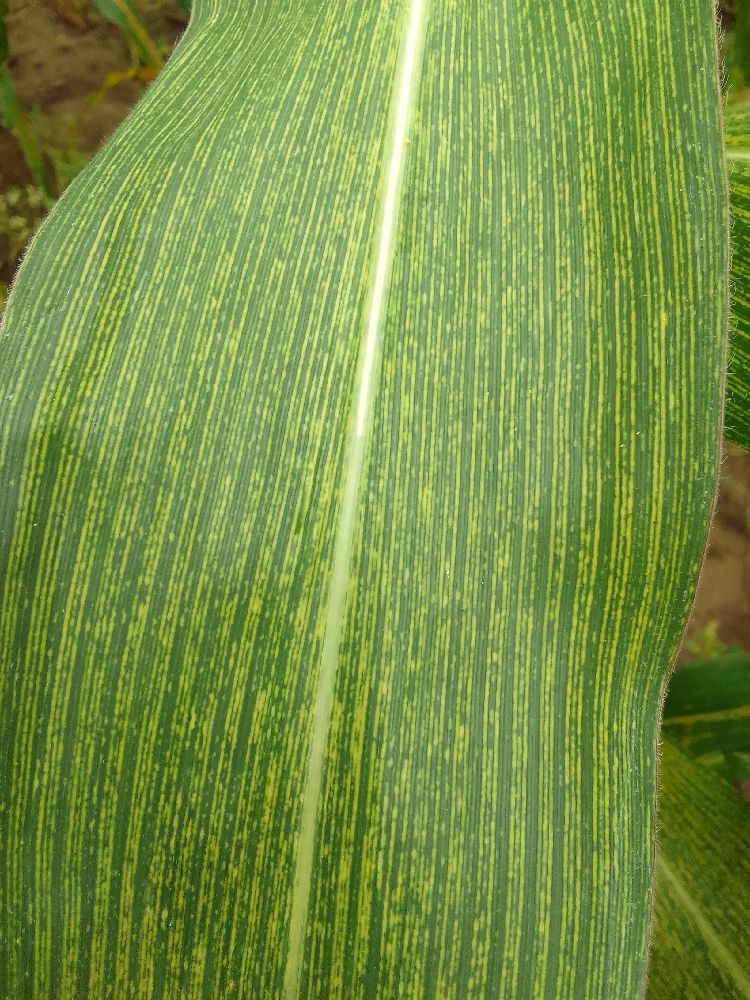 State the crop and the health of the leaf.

maize, maize streak virus
